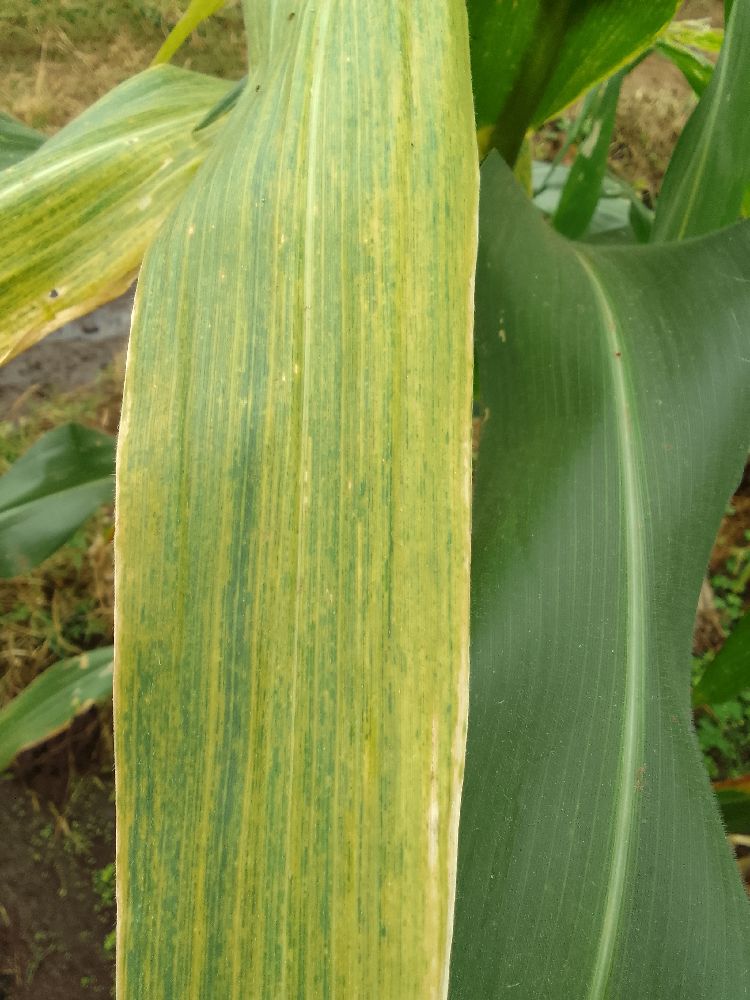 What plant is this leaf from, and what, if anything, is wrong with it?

maize, maize lethal necrosis
